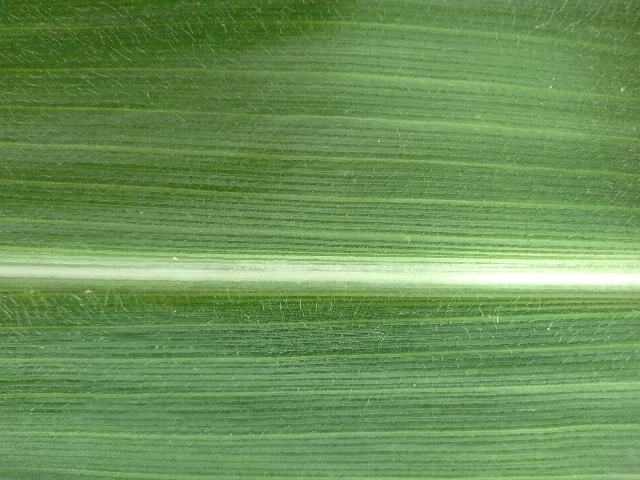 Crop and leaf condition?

maize, healthy
